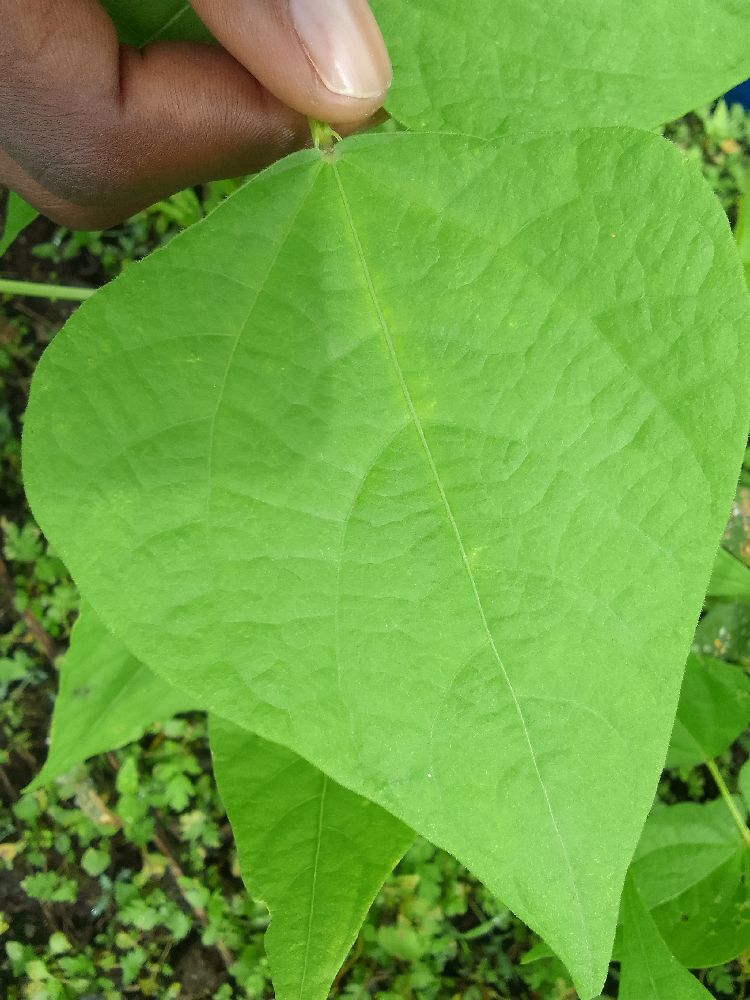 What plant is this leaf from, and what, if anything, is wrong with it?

common bean, healthy
